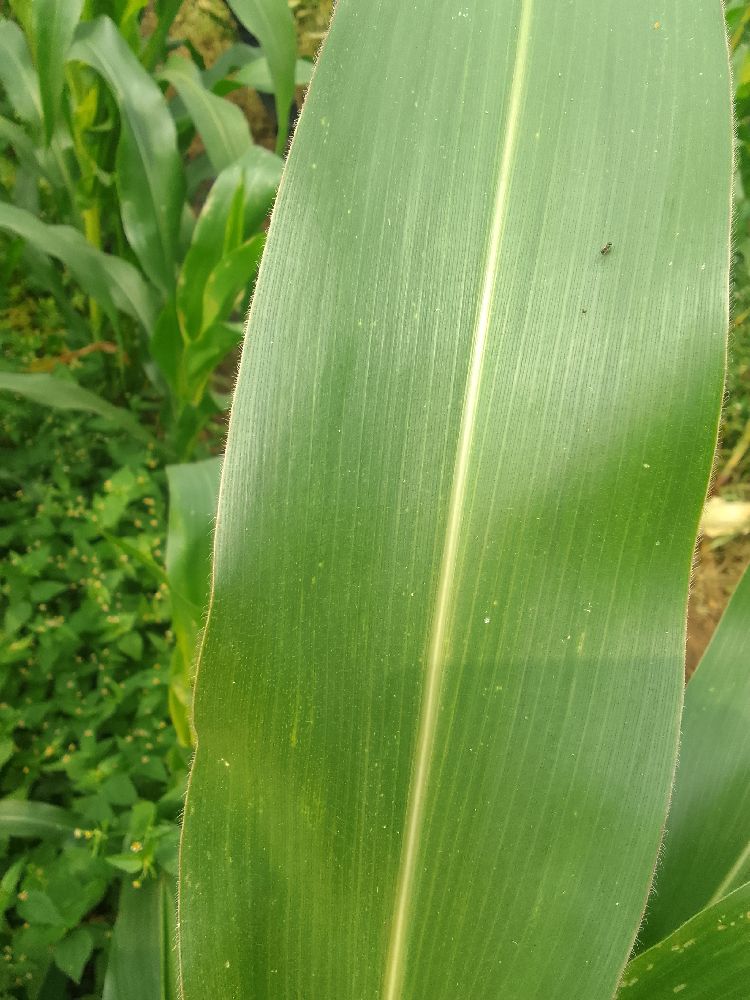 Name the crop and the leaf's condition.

maize, healthy
